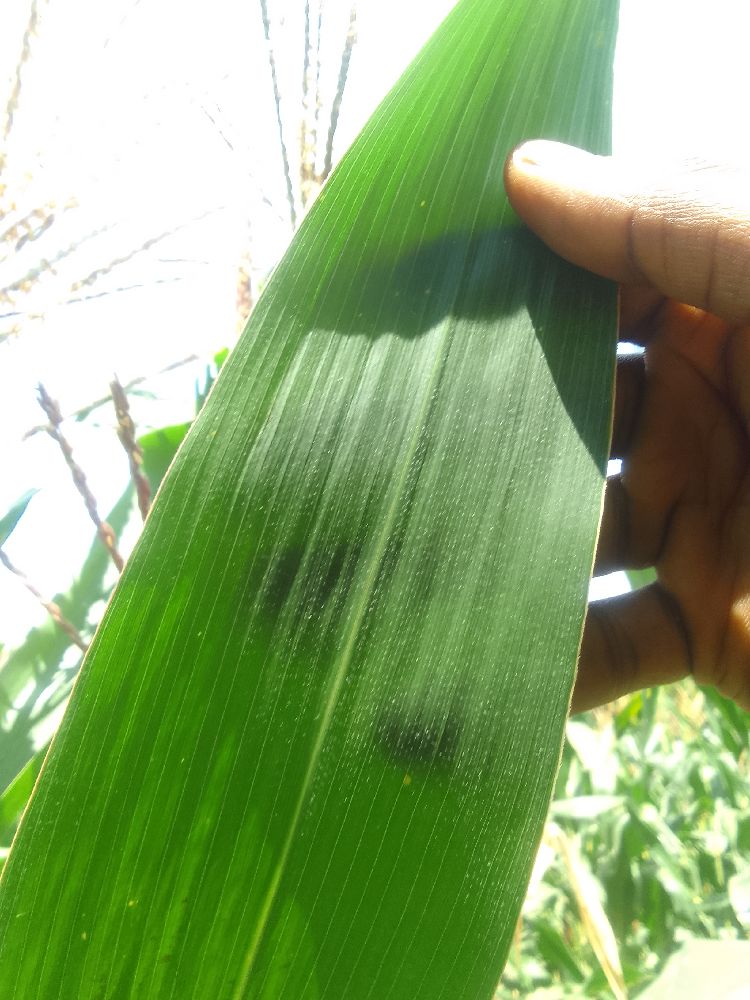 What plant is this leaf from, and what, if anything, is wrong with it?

maize, healthy
